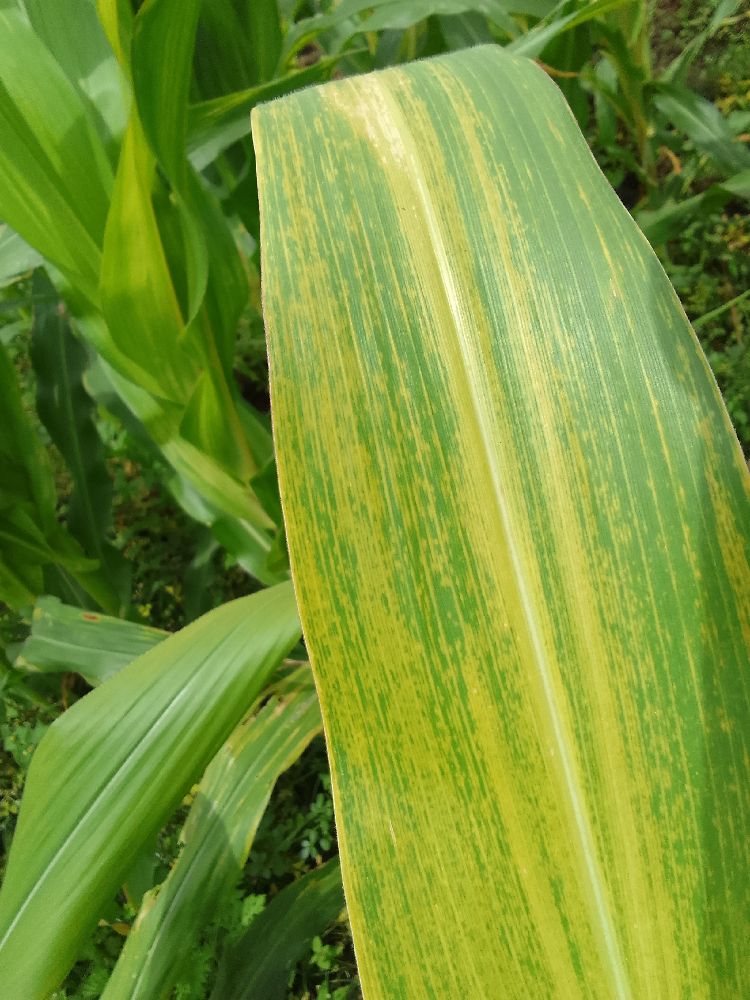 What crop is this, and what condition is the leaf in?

maize, maize lethal necrosis
